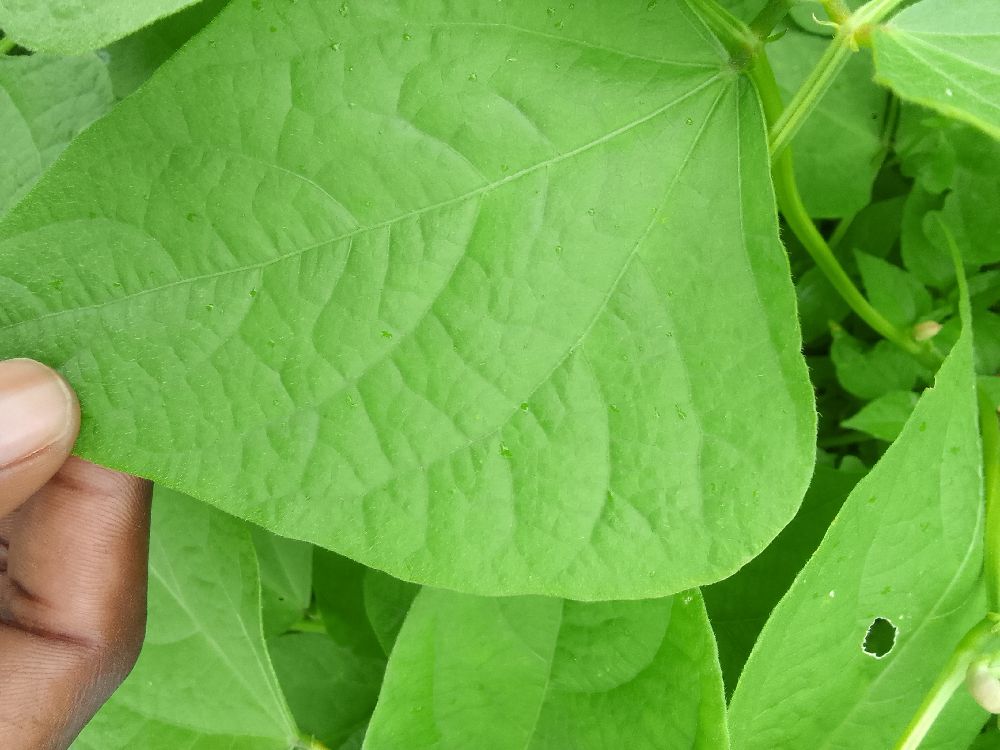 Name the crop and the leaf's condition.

common bean, healthy
